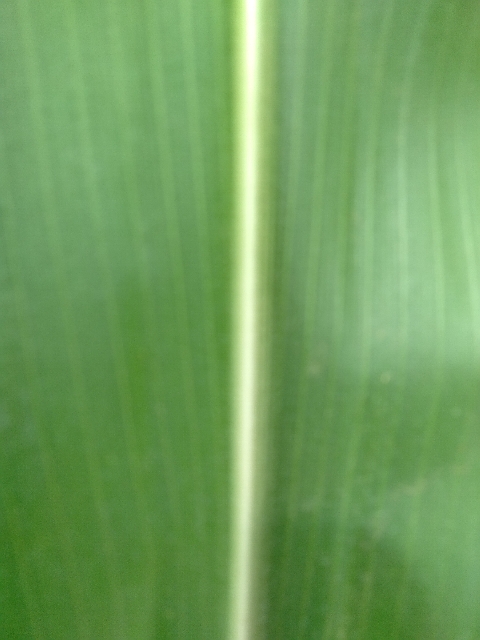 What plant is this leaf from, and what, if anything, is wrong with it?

maize, healthy
